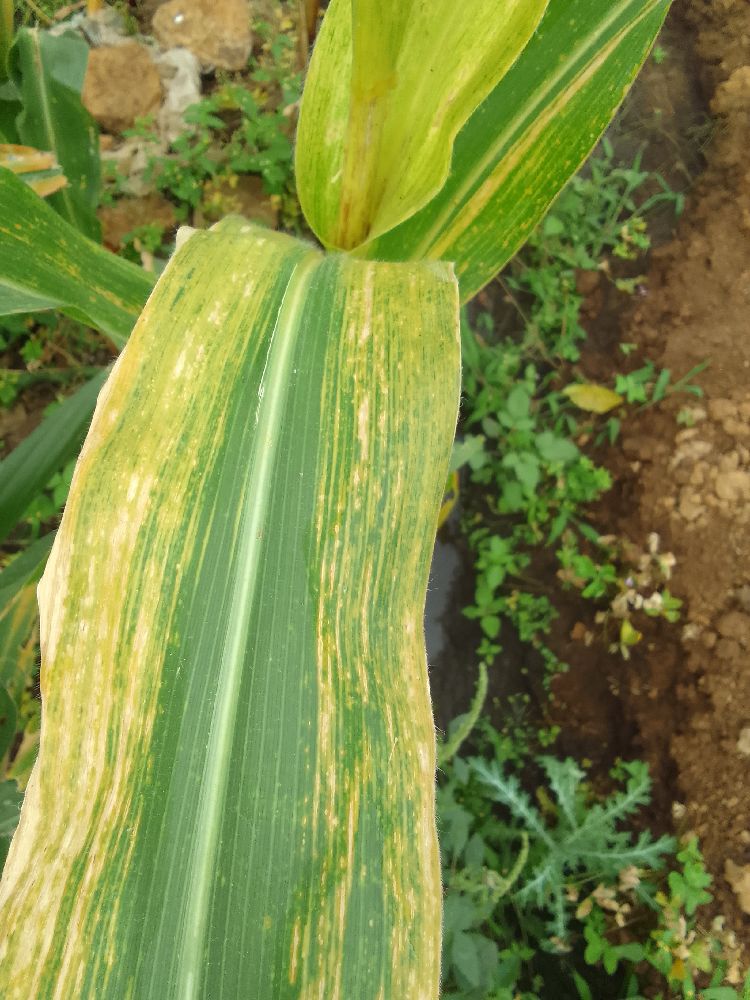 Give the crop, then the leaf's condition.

maize, maize lethal necrosis
